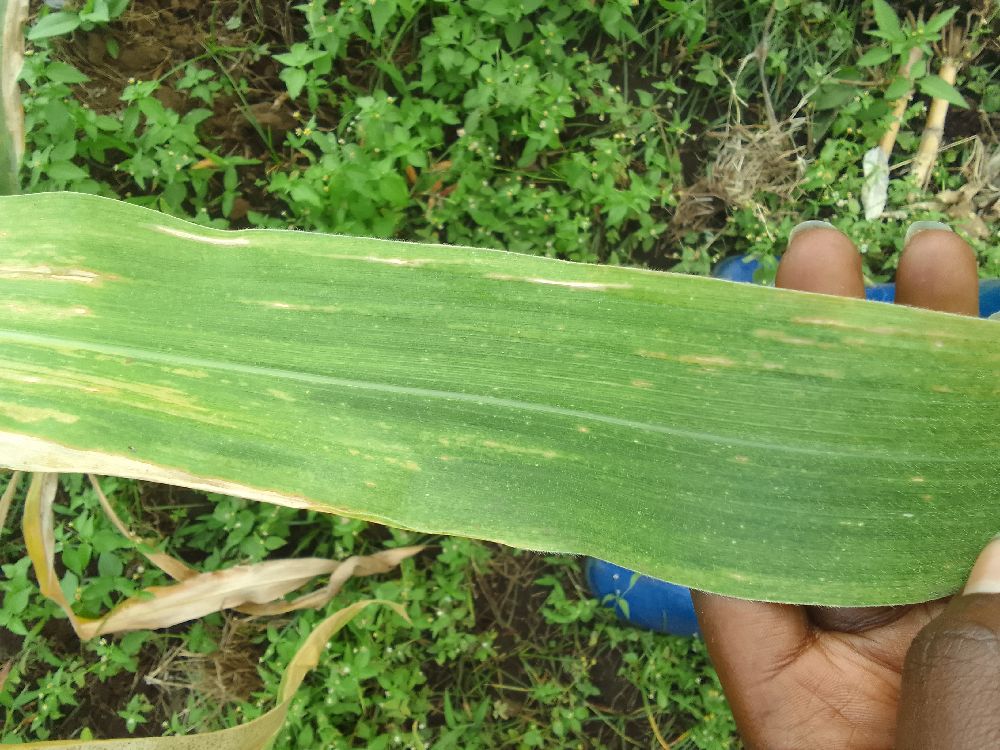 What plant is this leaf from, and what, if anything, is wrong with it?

maize, maize lethal necrosis
